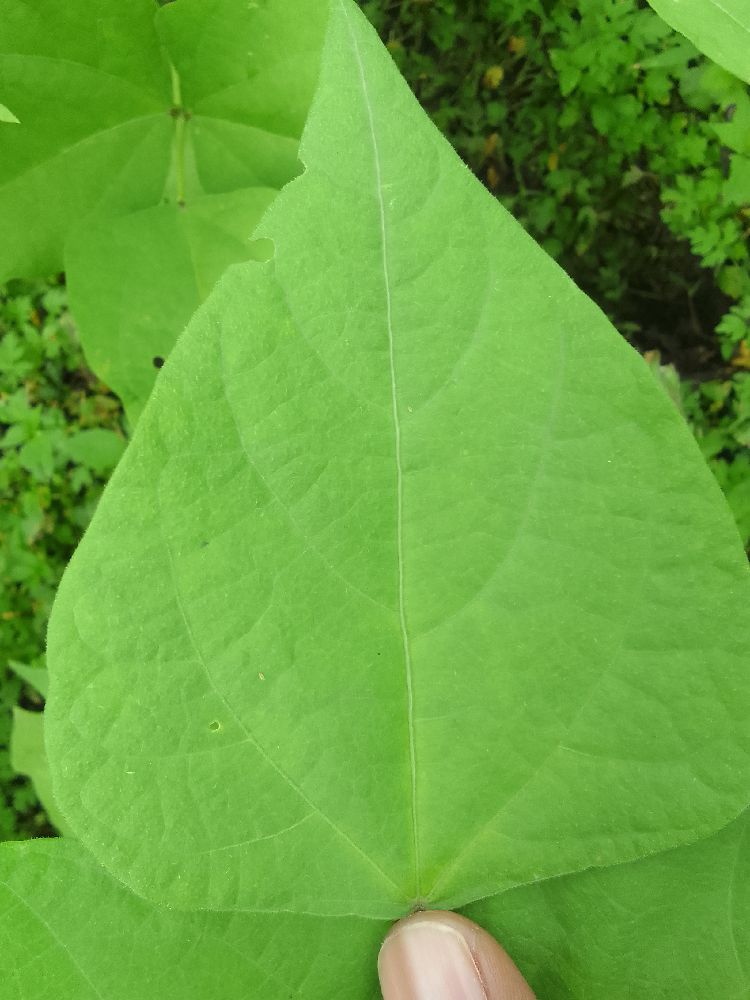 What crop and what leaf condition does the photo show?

common bean, healthy
